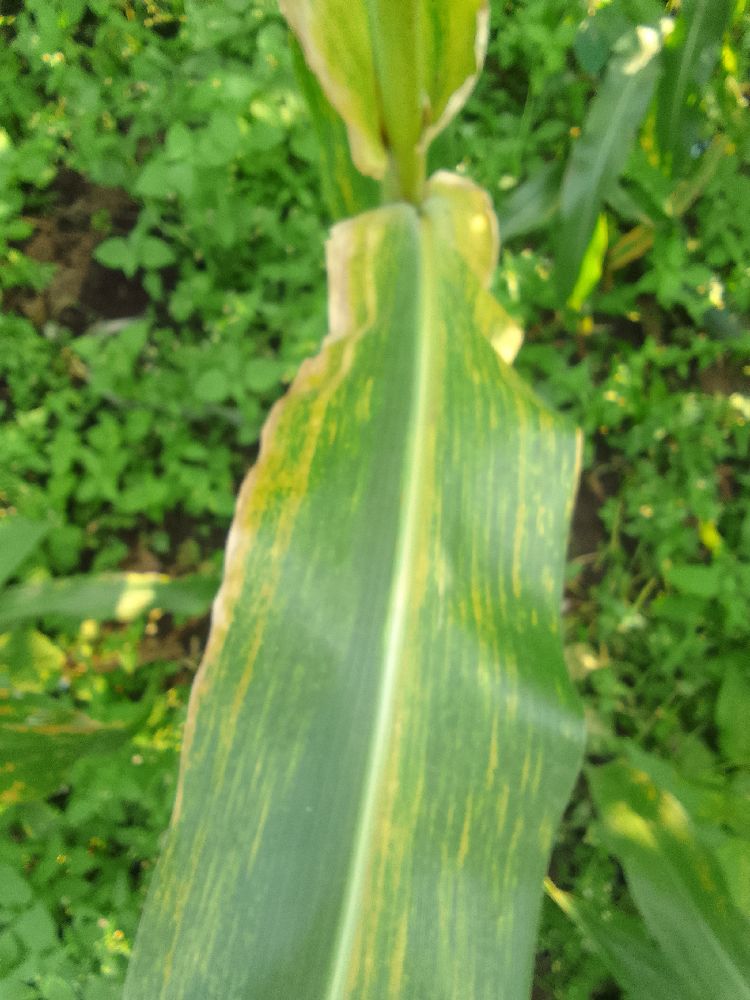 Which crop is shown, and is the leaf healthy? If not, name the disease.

maize, maize lethal necrosis
